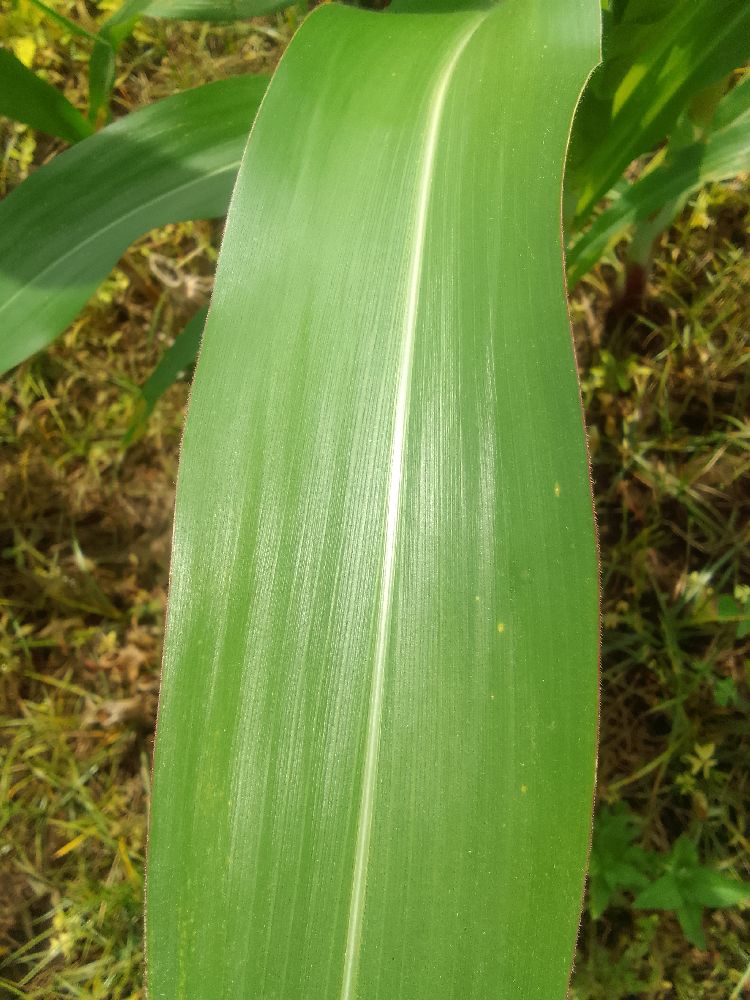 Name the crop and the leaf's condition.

maize, healthy
